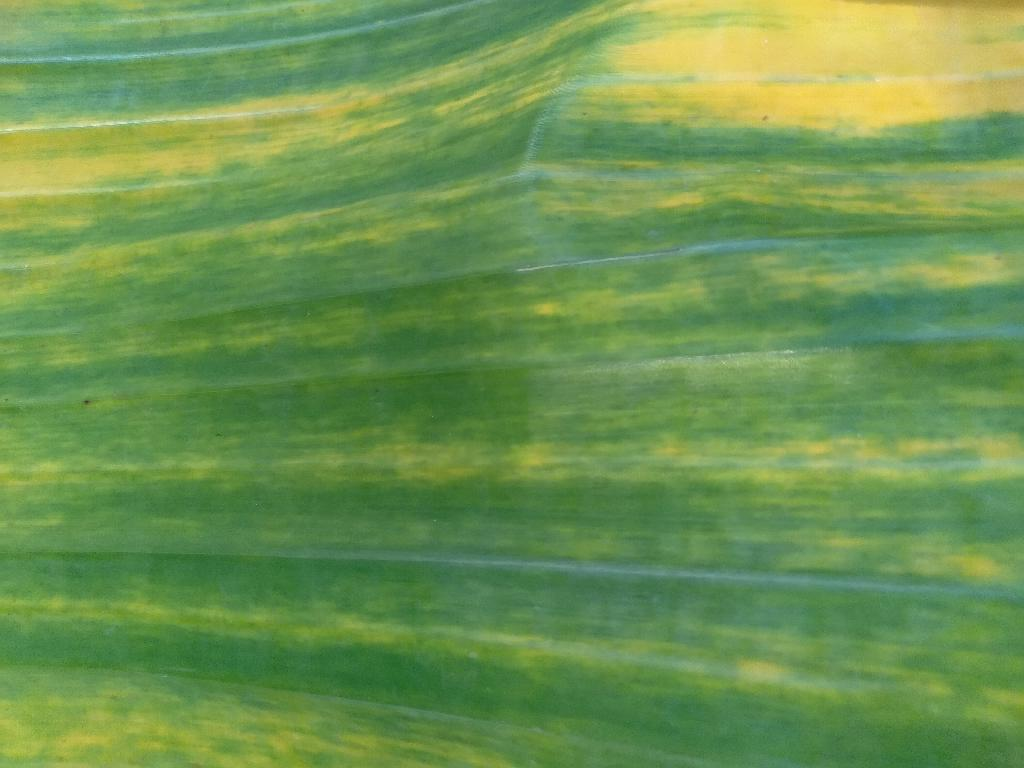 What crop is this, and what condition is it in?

banana, fusarium wilt race 1
